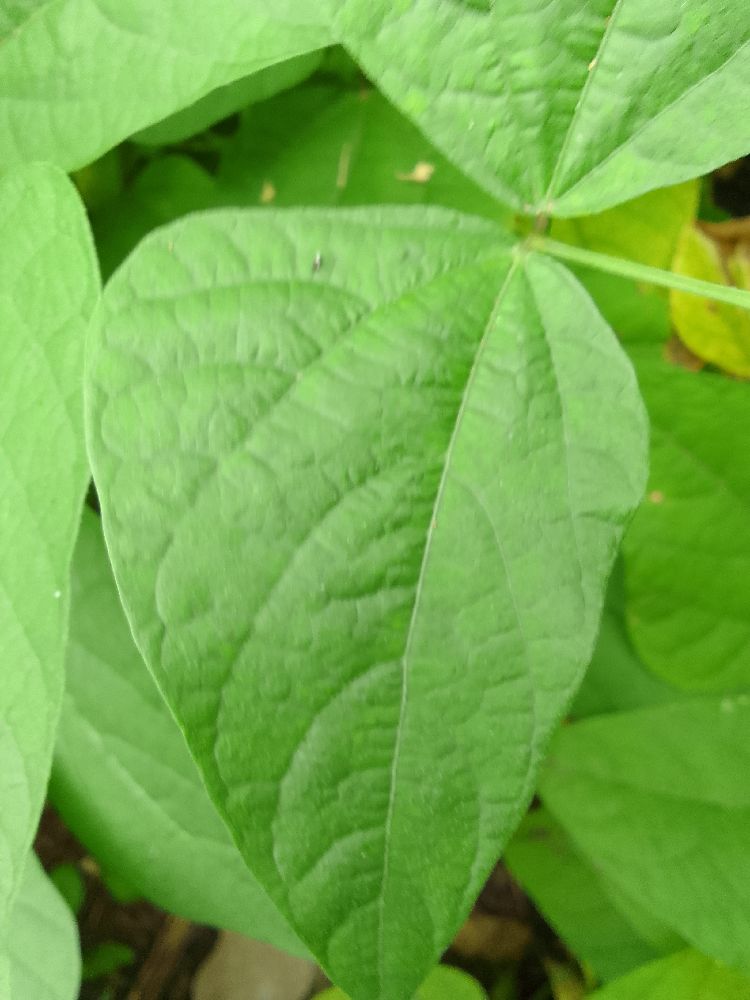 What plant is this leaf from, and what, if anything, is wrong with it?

common bean, healthy
